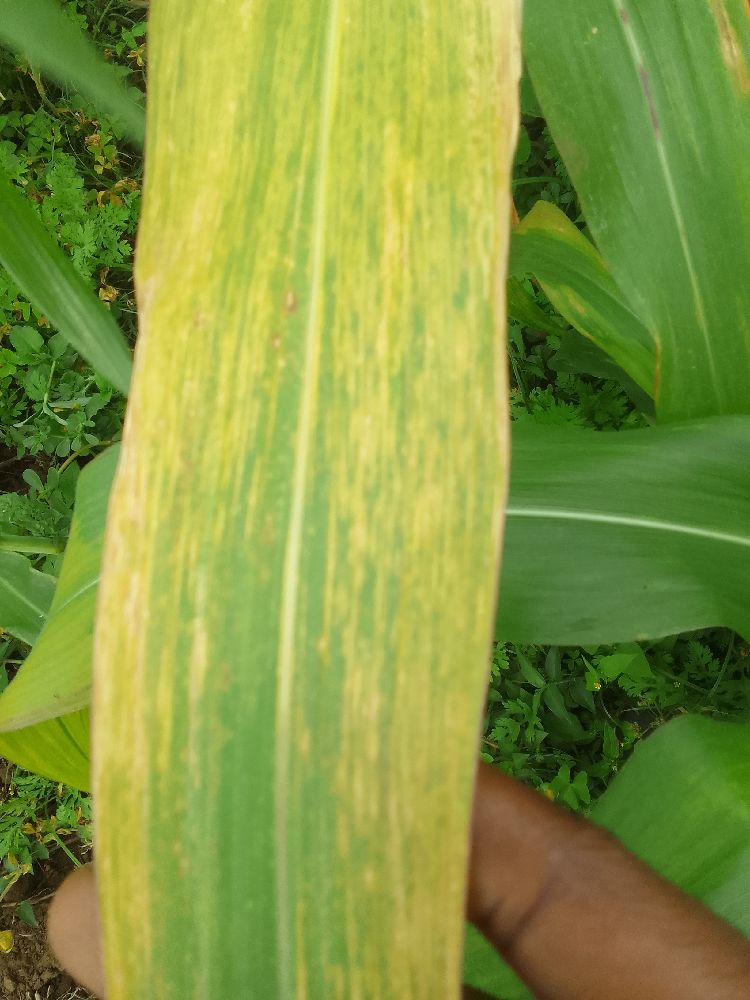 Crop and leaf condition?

maize, maize lethal necrosis
